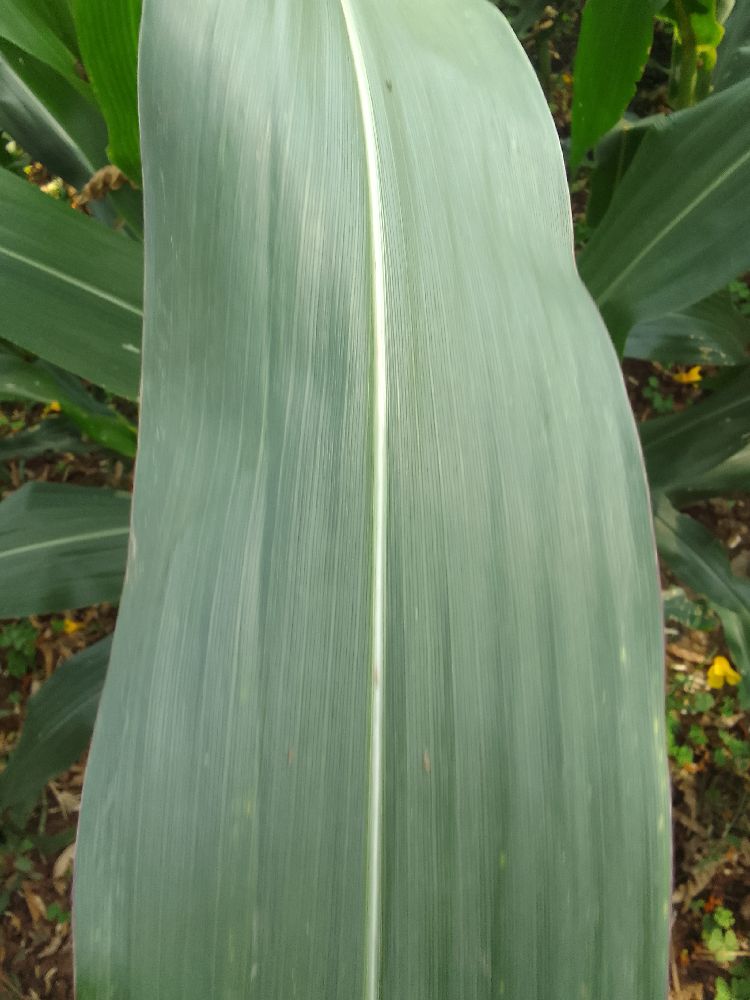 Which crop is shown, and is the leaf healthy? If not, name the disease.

maize, healthy
